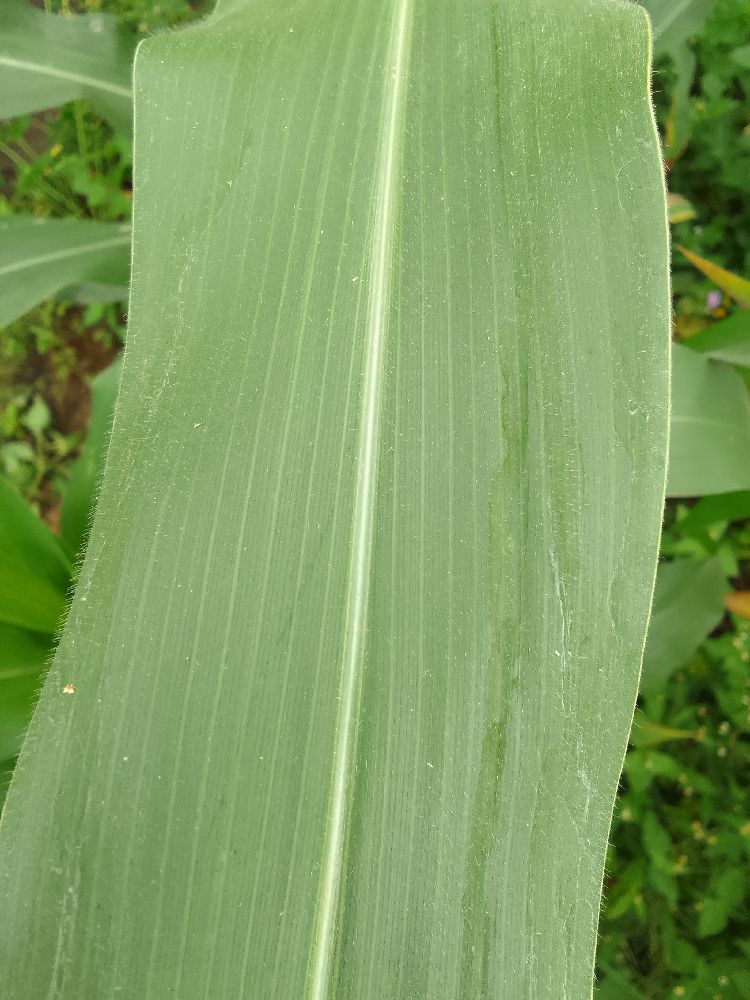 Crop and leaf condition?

maize, healthy
